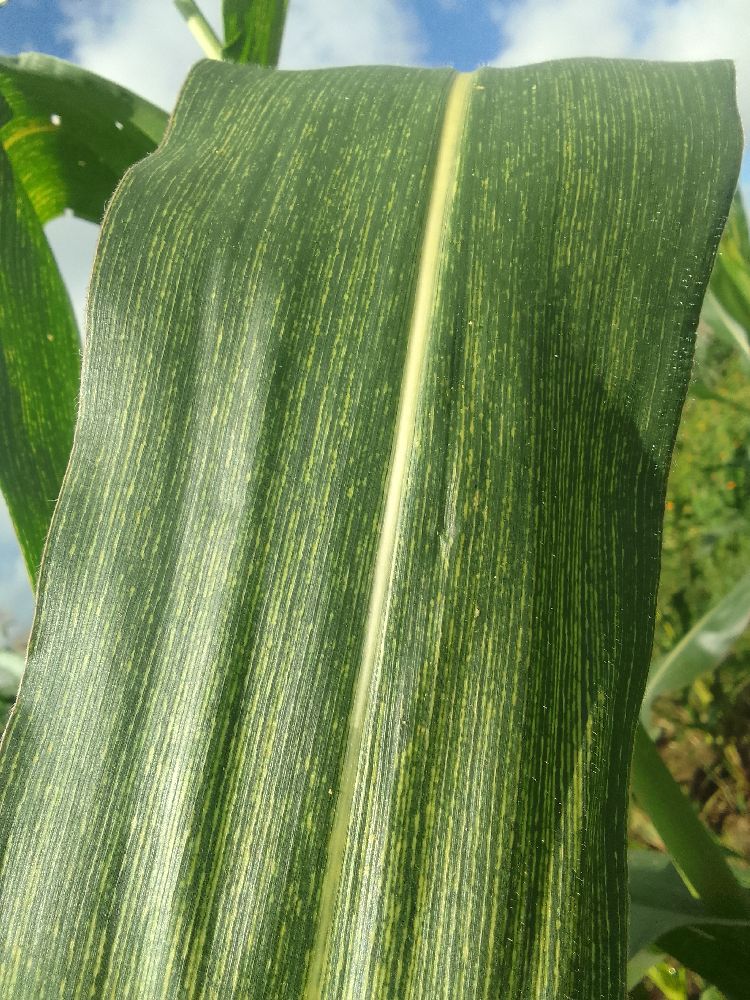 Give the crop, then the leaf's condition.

maize, maize streak virus
